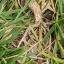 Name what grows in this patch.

grass
